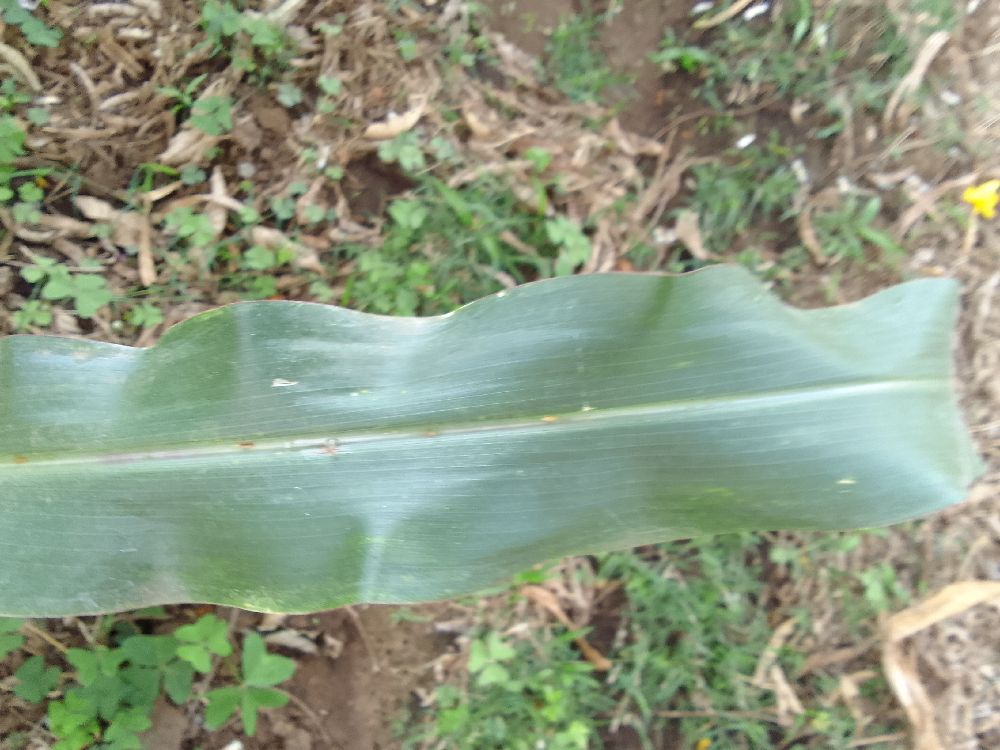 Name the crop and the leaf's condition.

maize, healthy
